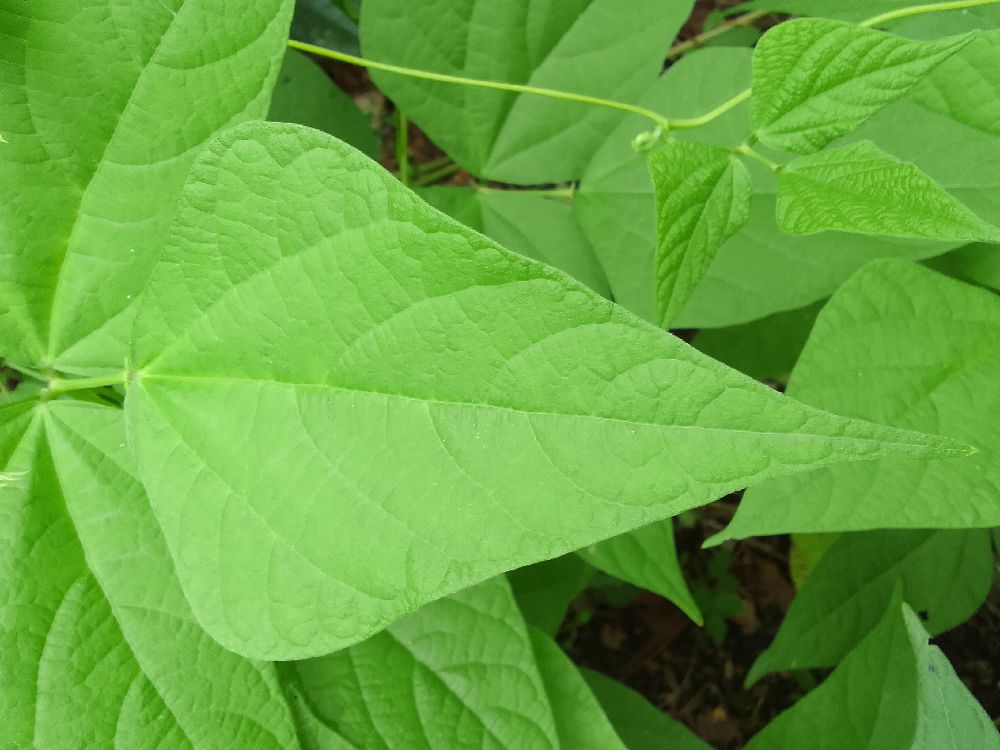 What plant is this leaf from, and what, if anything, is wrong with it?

common bean, healthy
